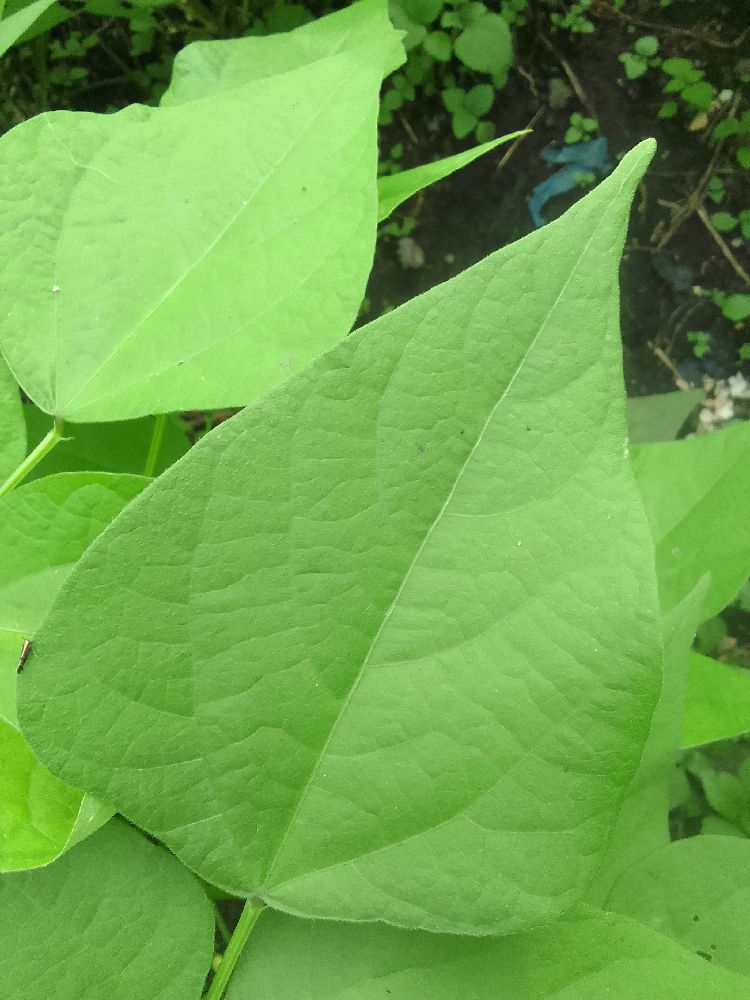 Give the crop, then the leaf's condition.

common bean, healthy
